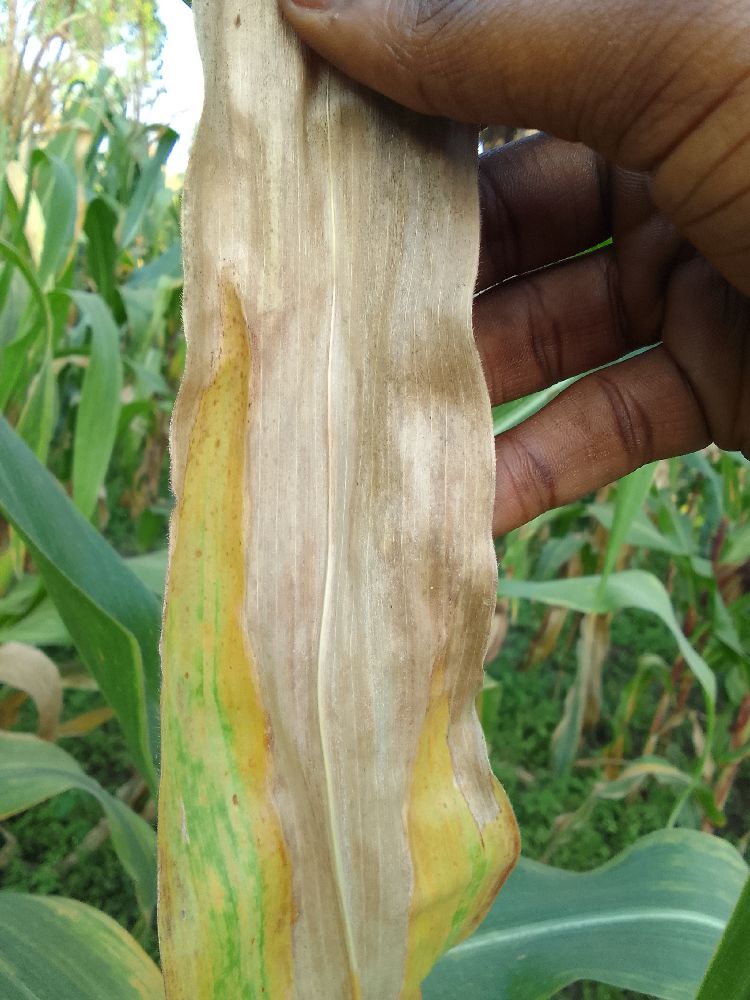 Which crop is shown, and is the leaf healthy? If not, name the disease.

maize, maize lethal necrosis
